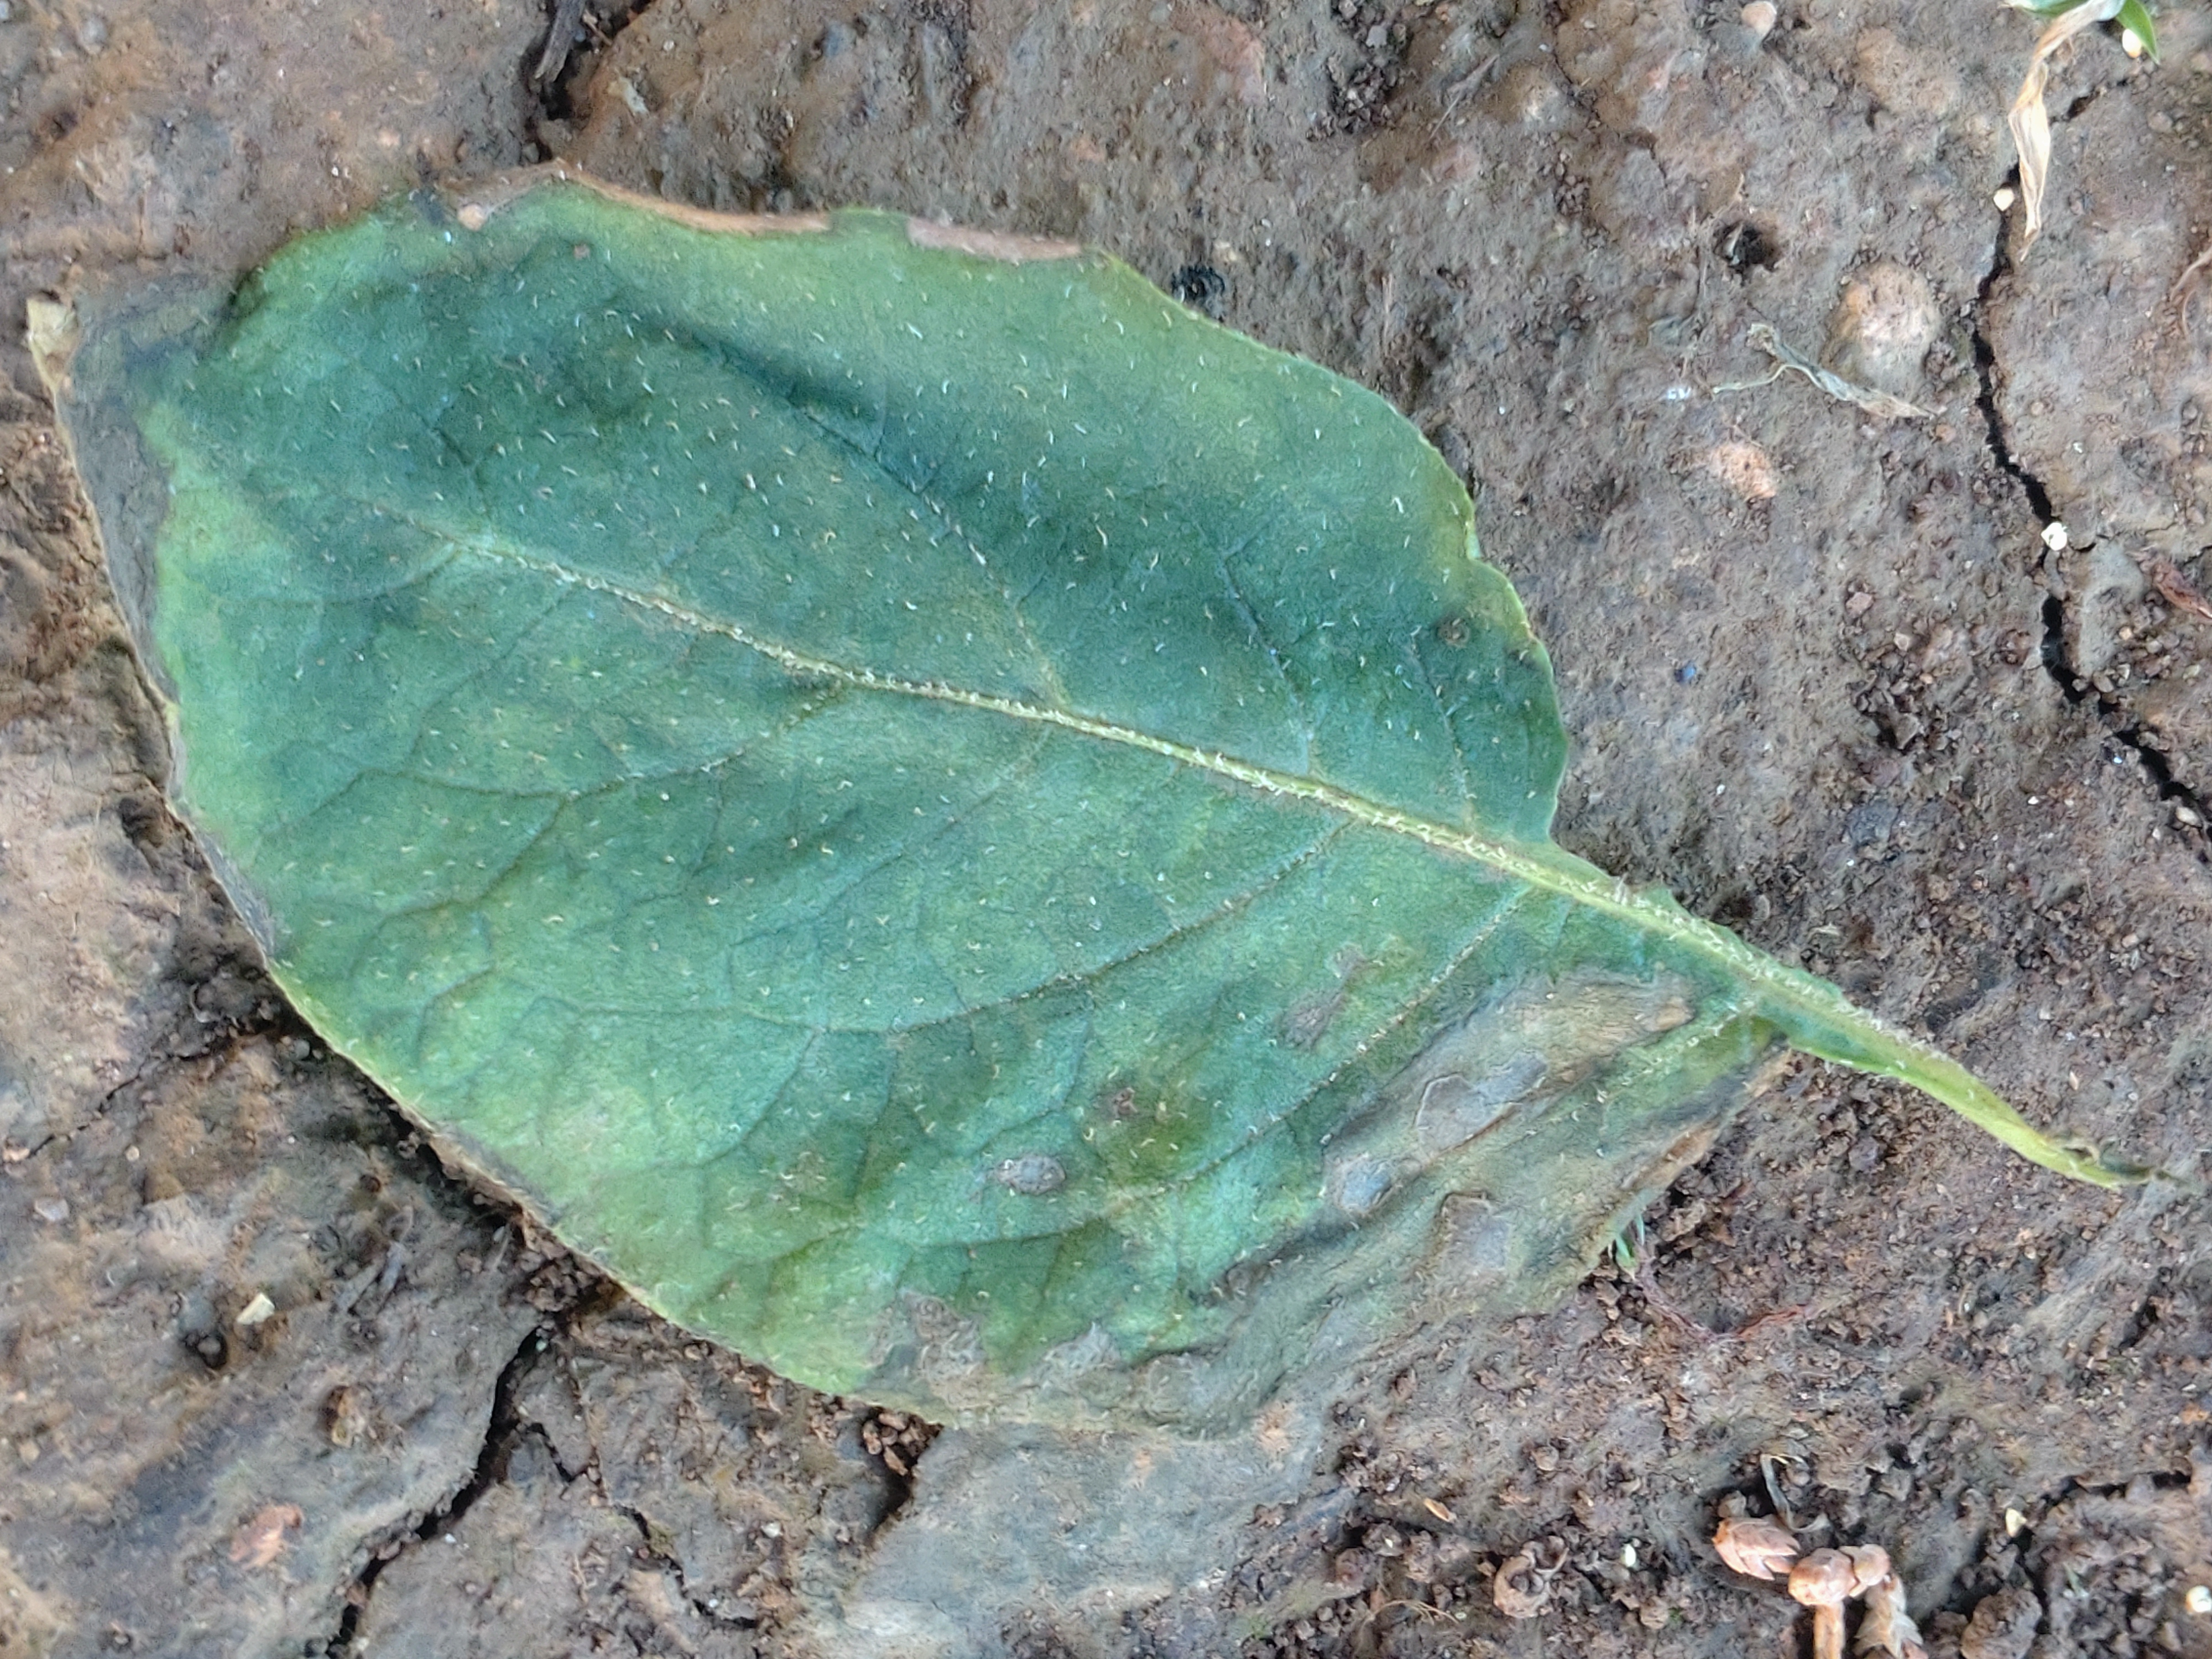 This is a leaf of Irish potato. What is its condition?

early blight
